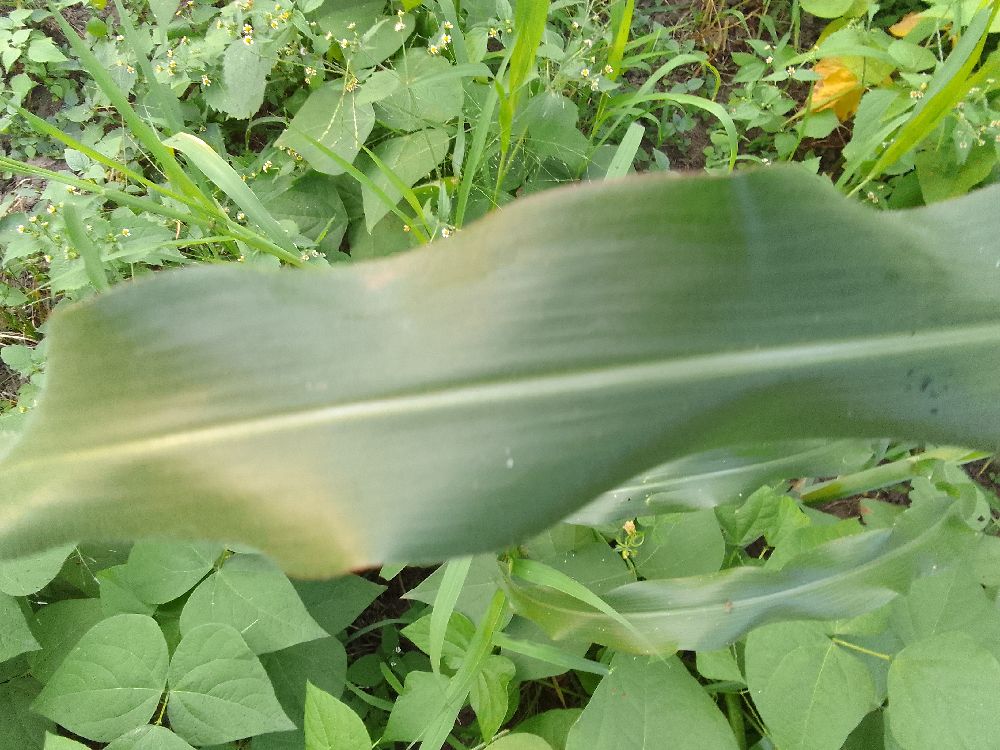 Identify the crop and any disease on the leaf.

maize, healthy
